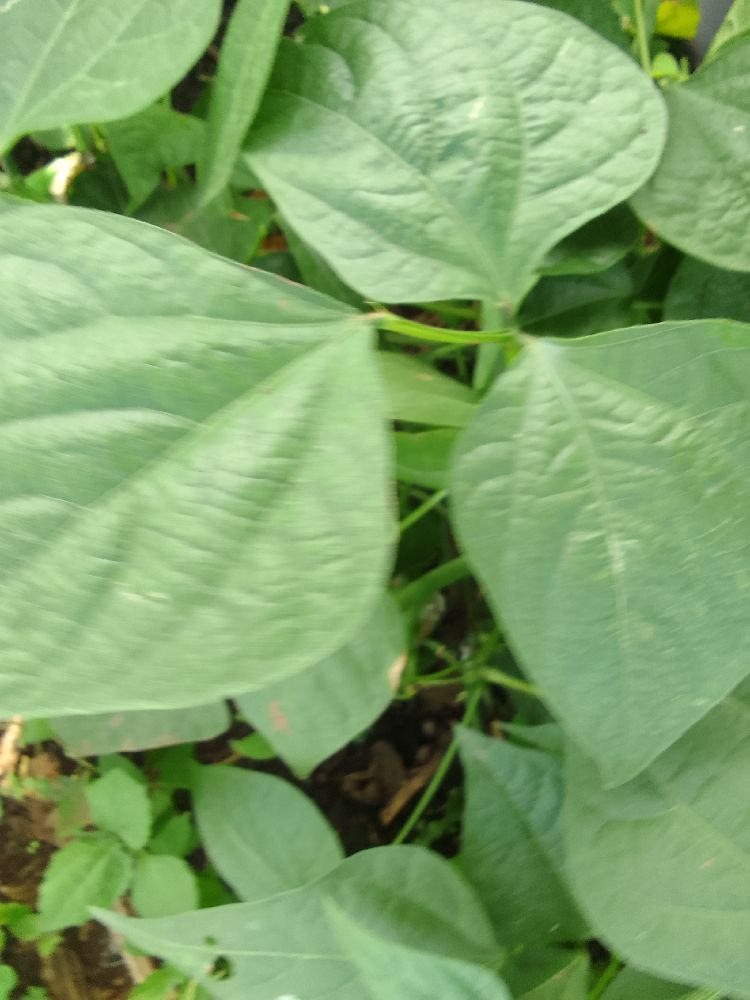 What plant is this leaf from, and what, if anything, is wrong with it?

common bean, healthy
